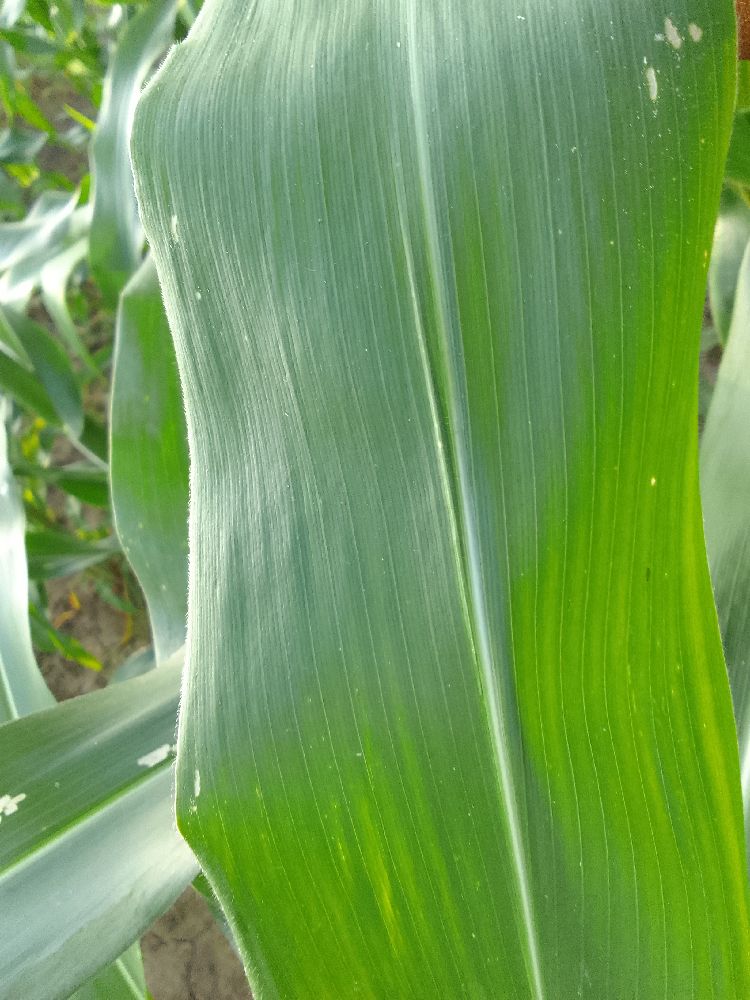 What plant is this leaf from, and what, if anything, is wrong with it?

maize, healthy
